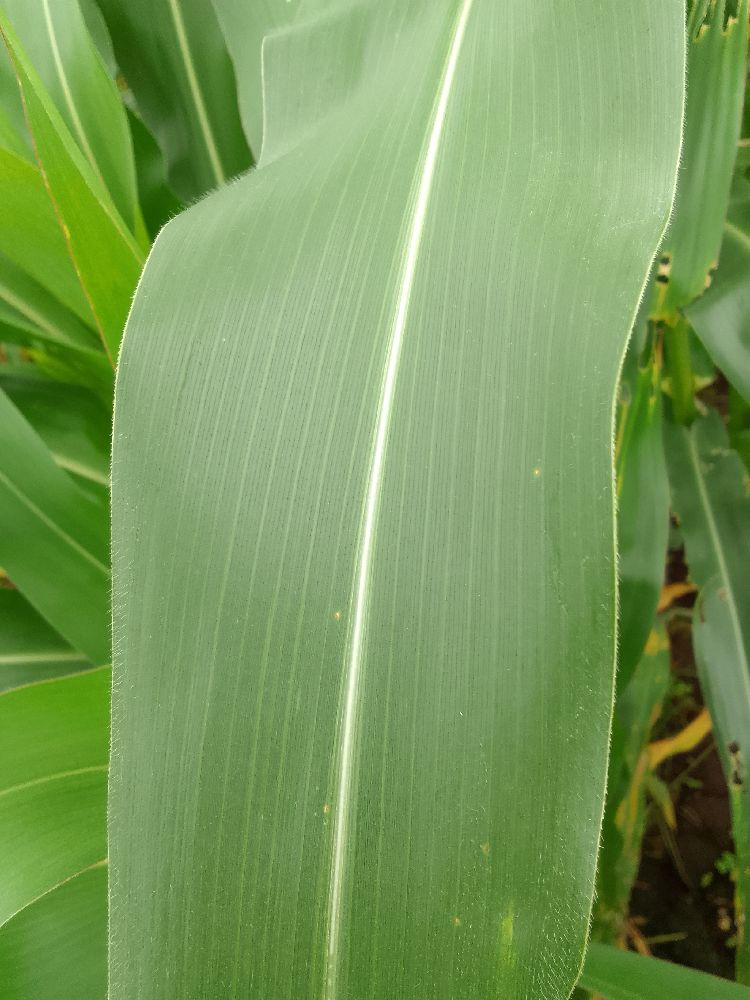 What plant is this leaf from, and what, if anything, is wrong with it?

maize, healthy
